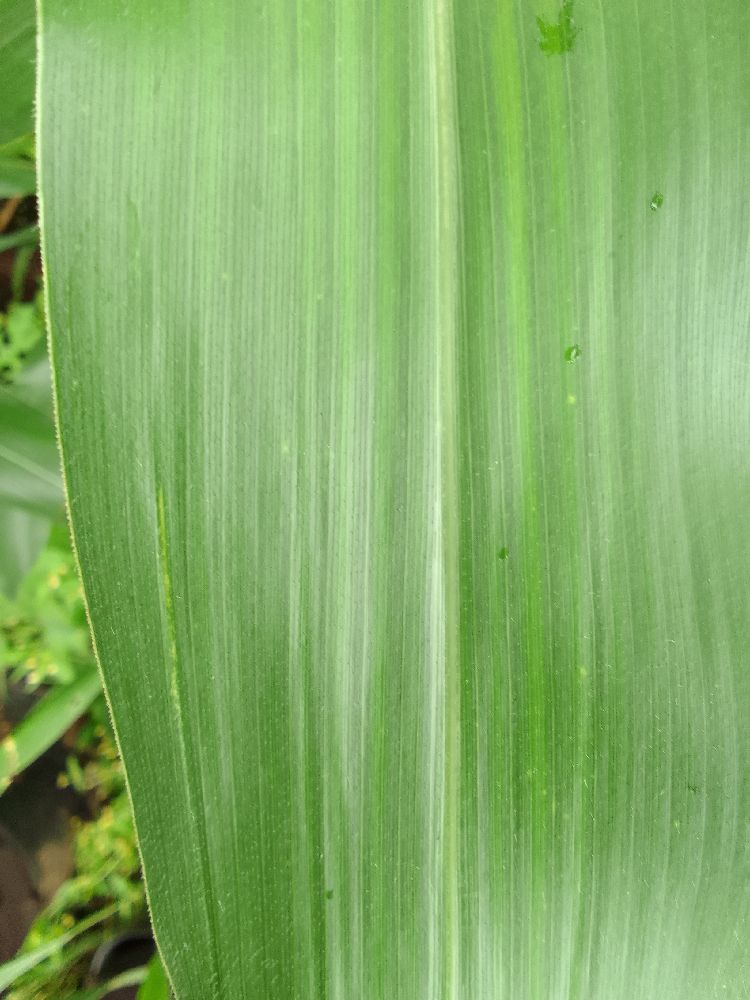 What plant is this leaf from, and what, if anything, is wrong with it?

maize, healthy
